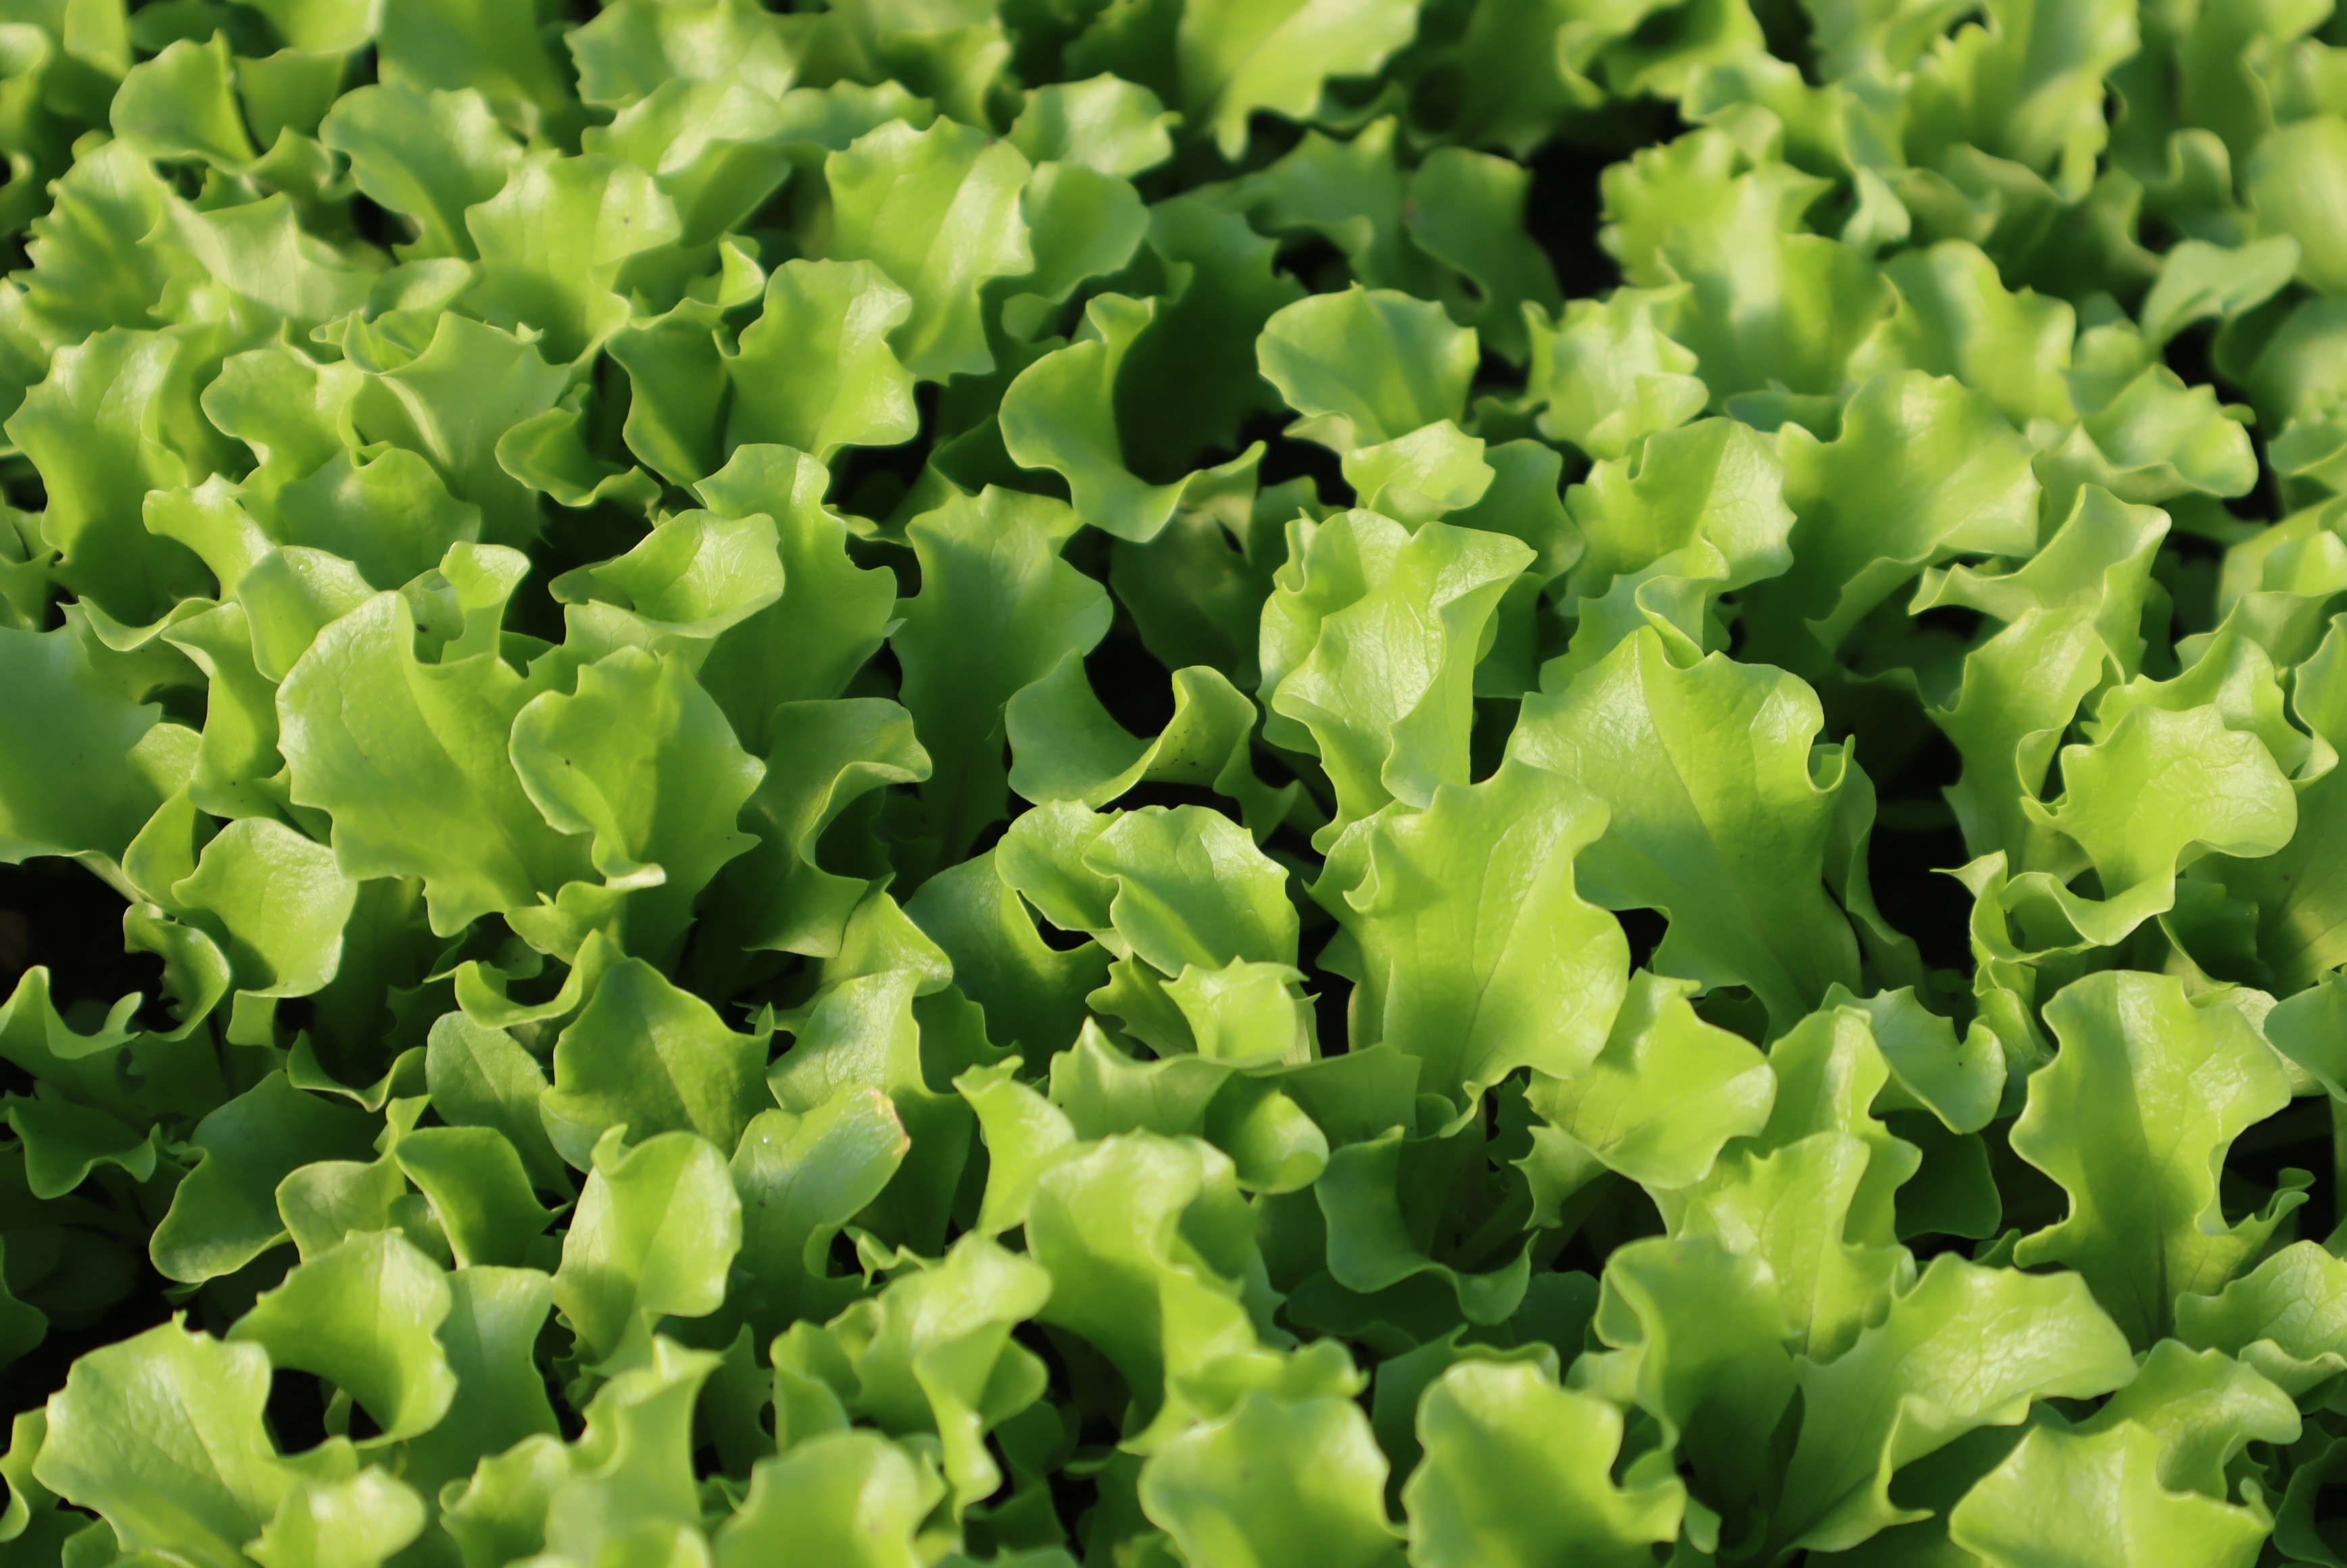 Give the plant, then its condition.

lettuce, healthy
